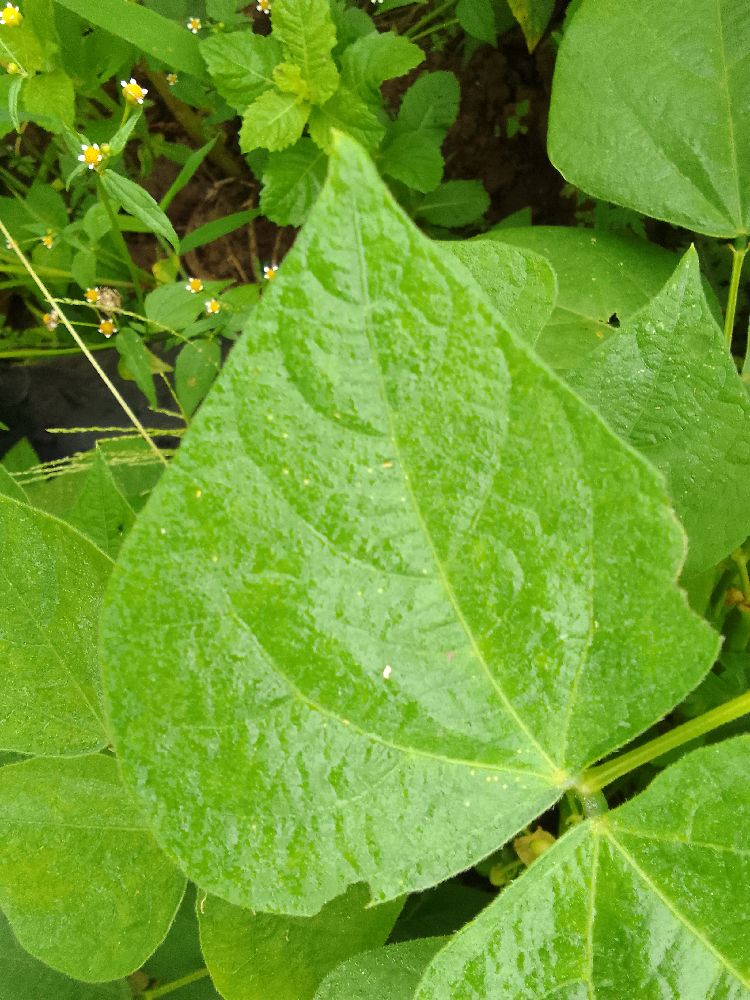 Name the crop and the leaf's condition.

common bean, healthy
